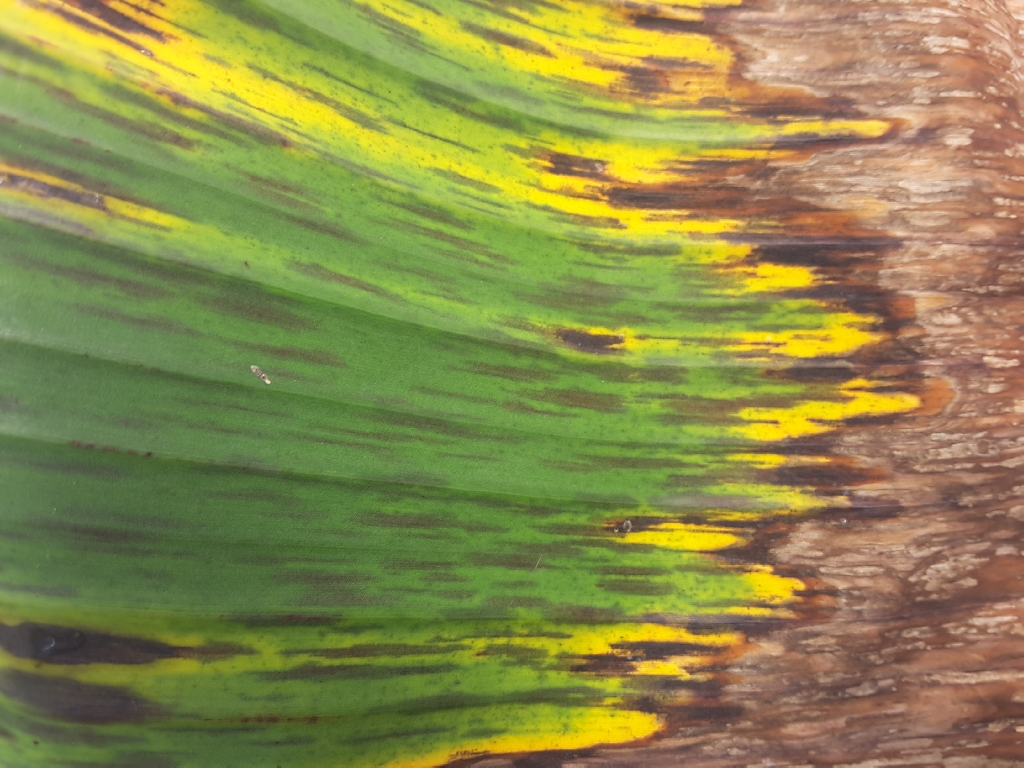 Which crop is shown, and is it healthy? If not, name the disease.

banana, black sigatoka
